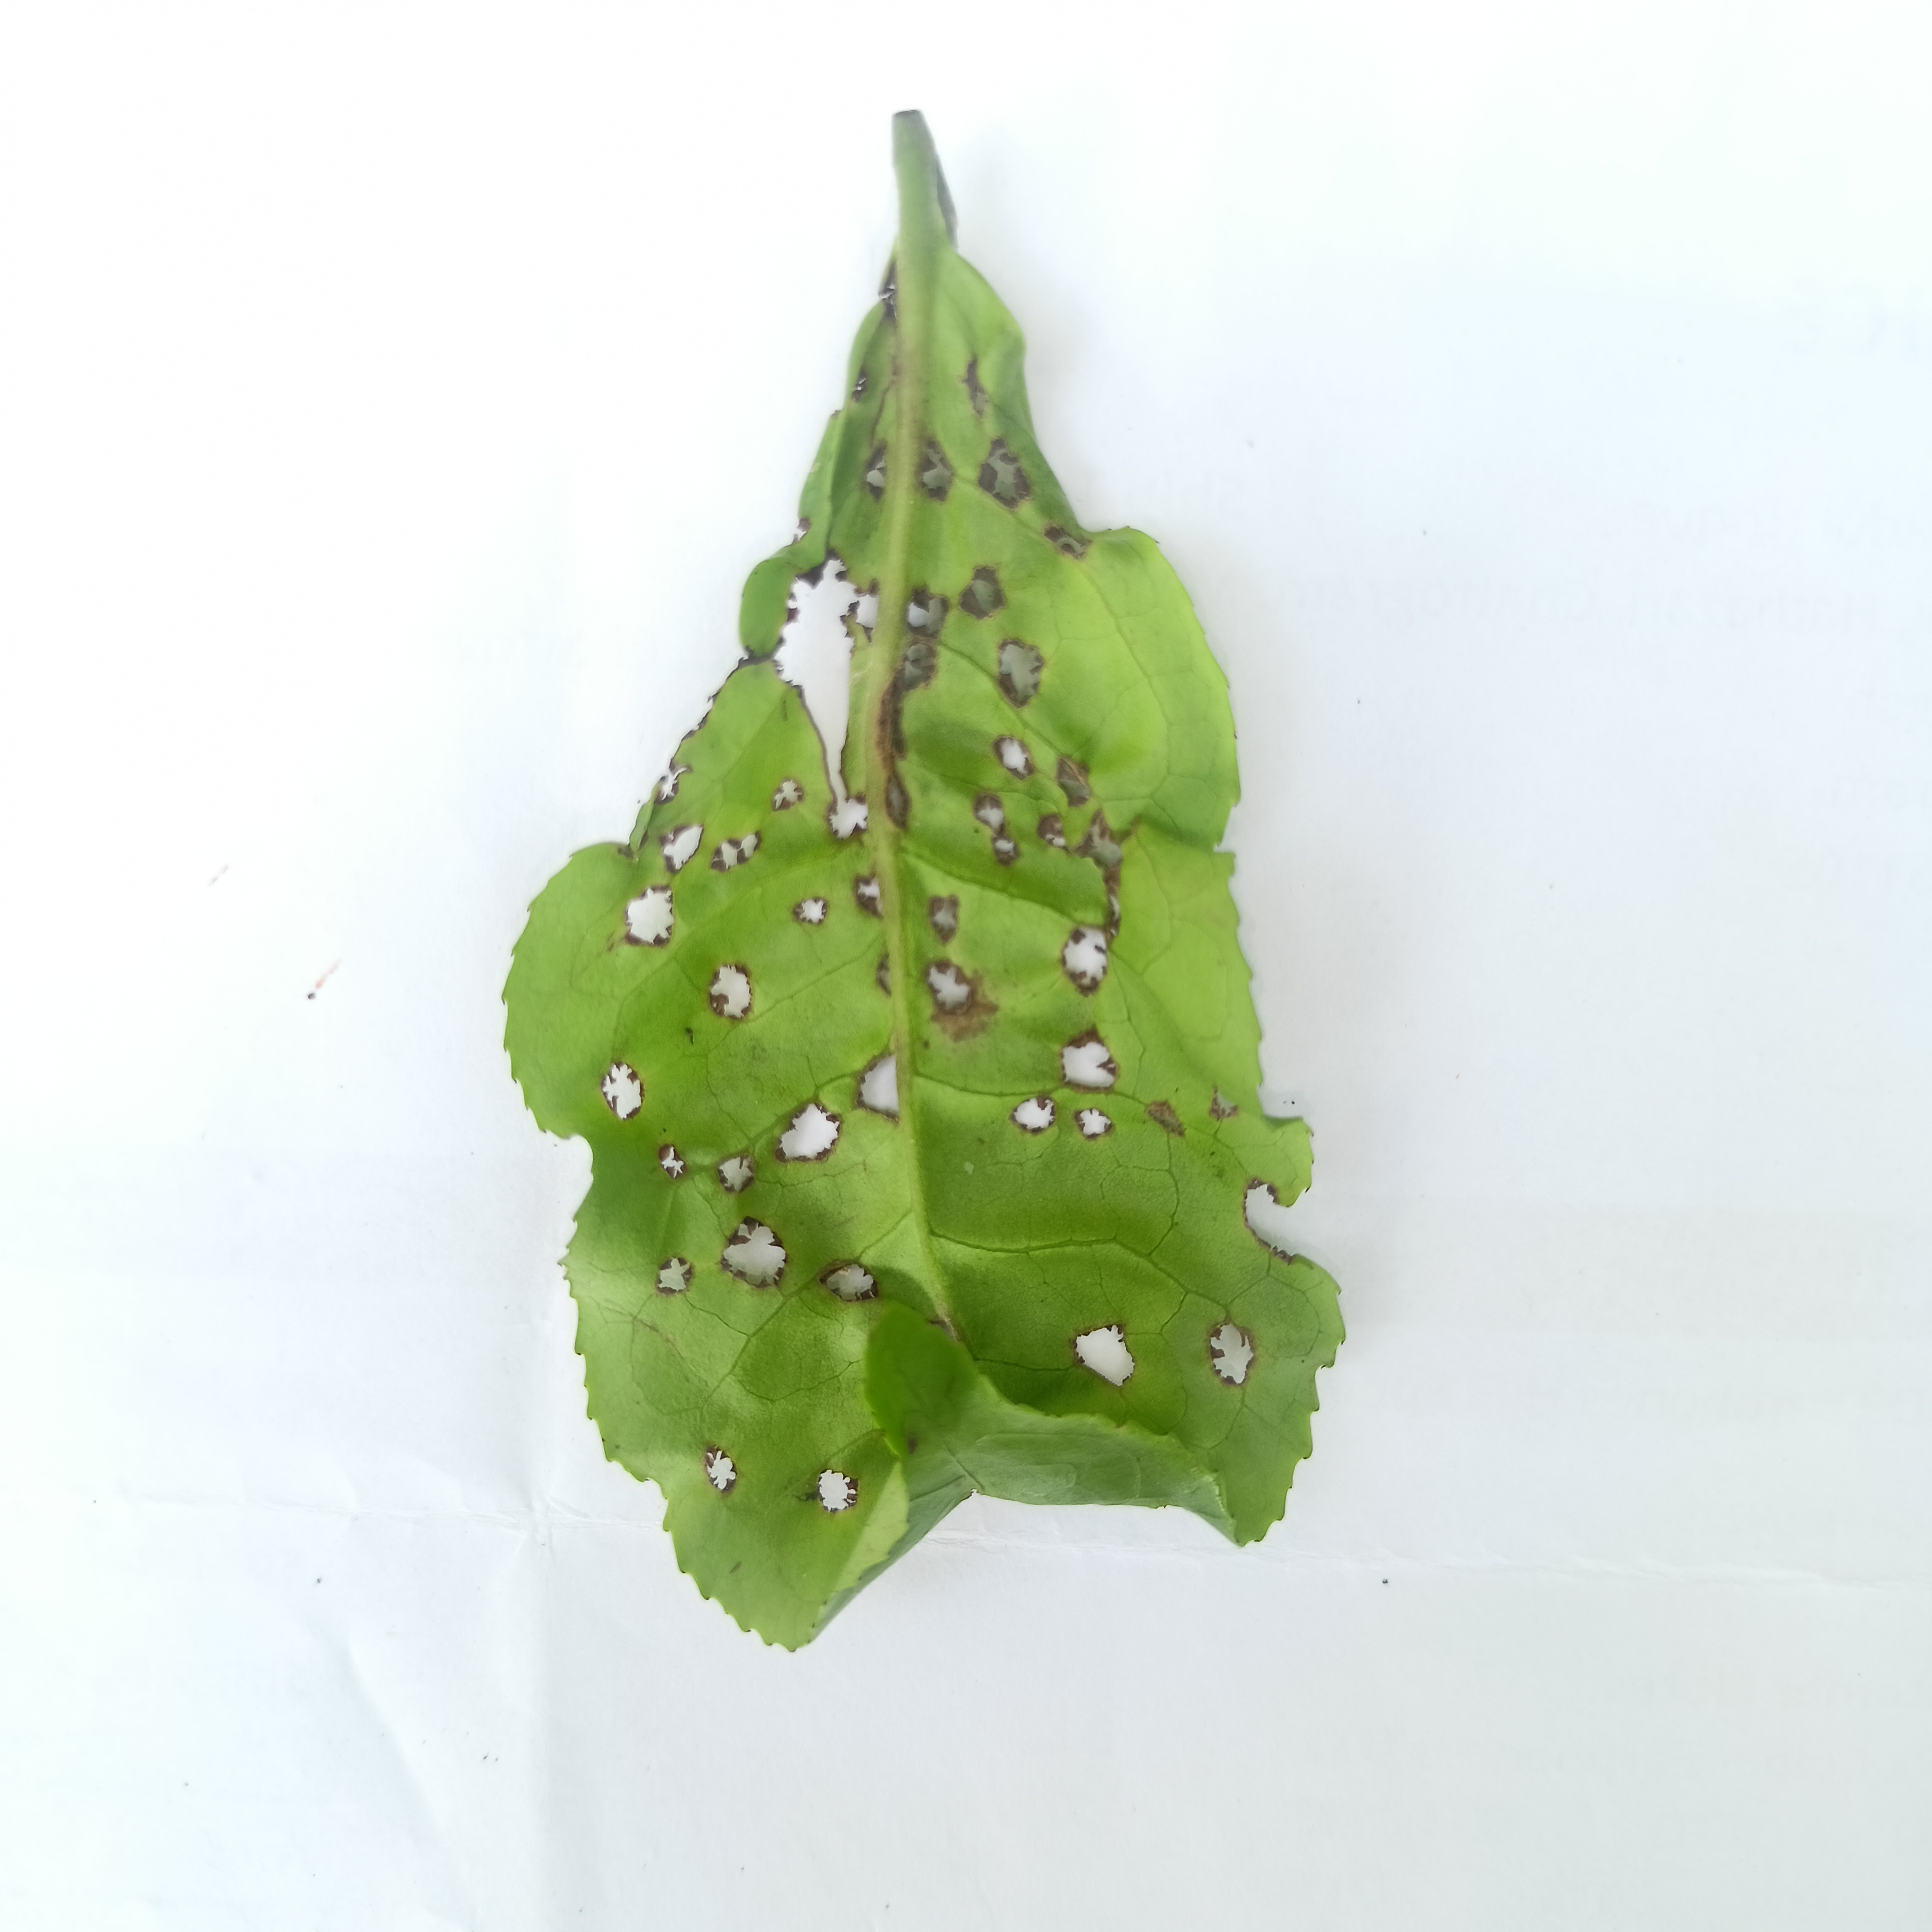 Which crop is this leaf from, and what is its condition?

tea, helopeltis
